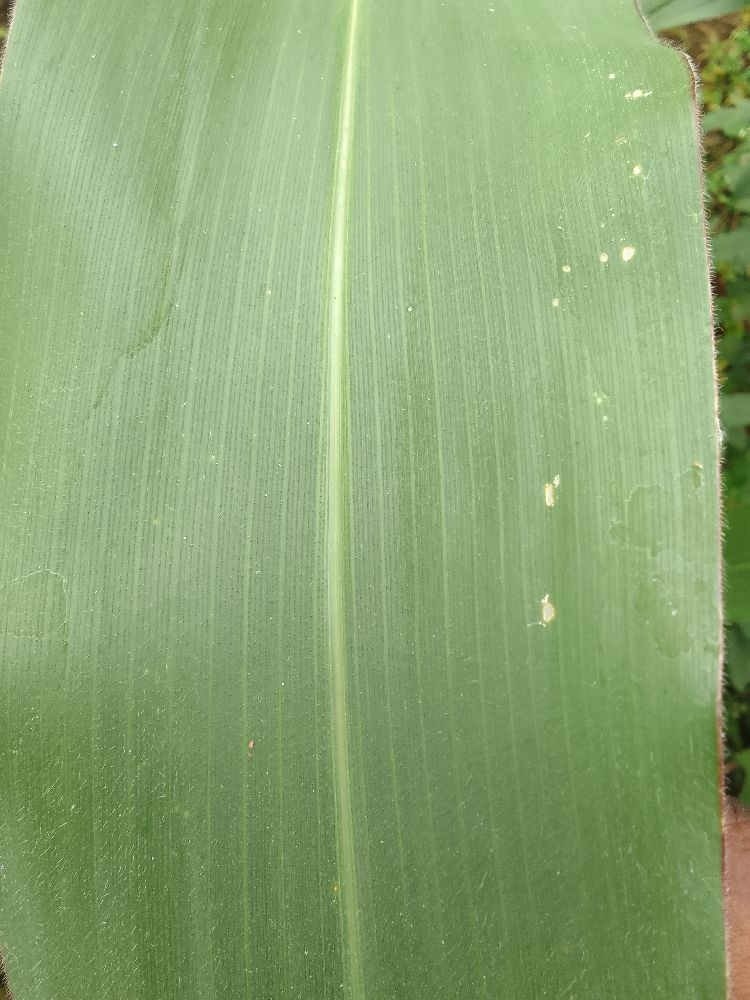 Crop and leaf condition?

maize, healthy
